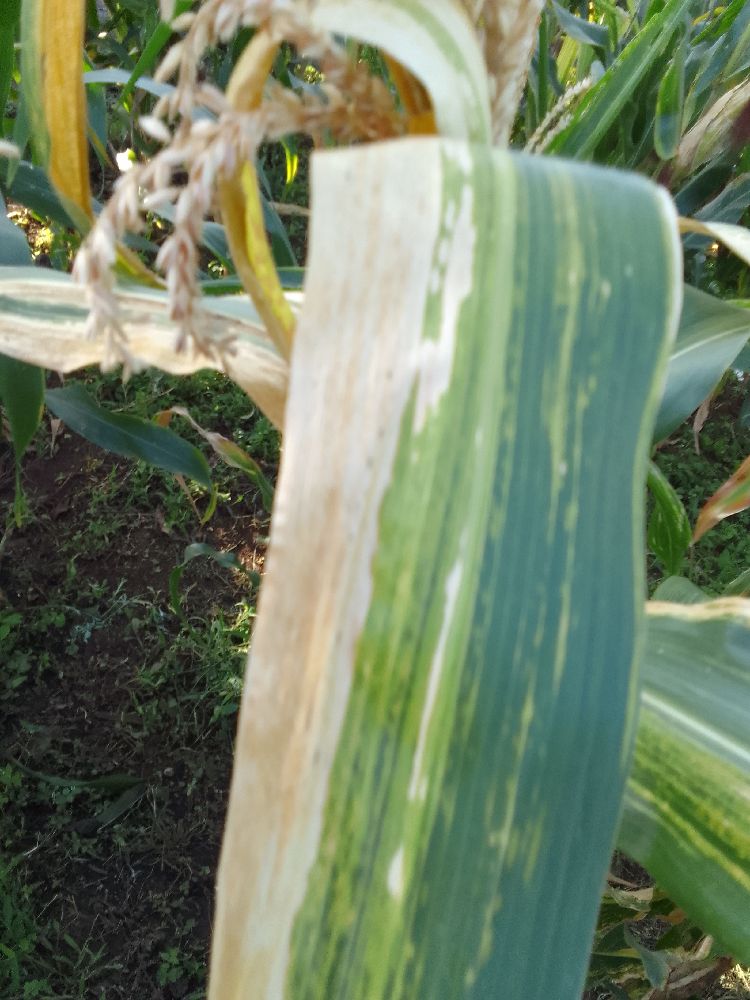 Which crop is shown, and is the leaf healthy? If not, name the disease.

maize, maize lethal necrosis
